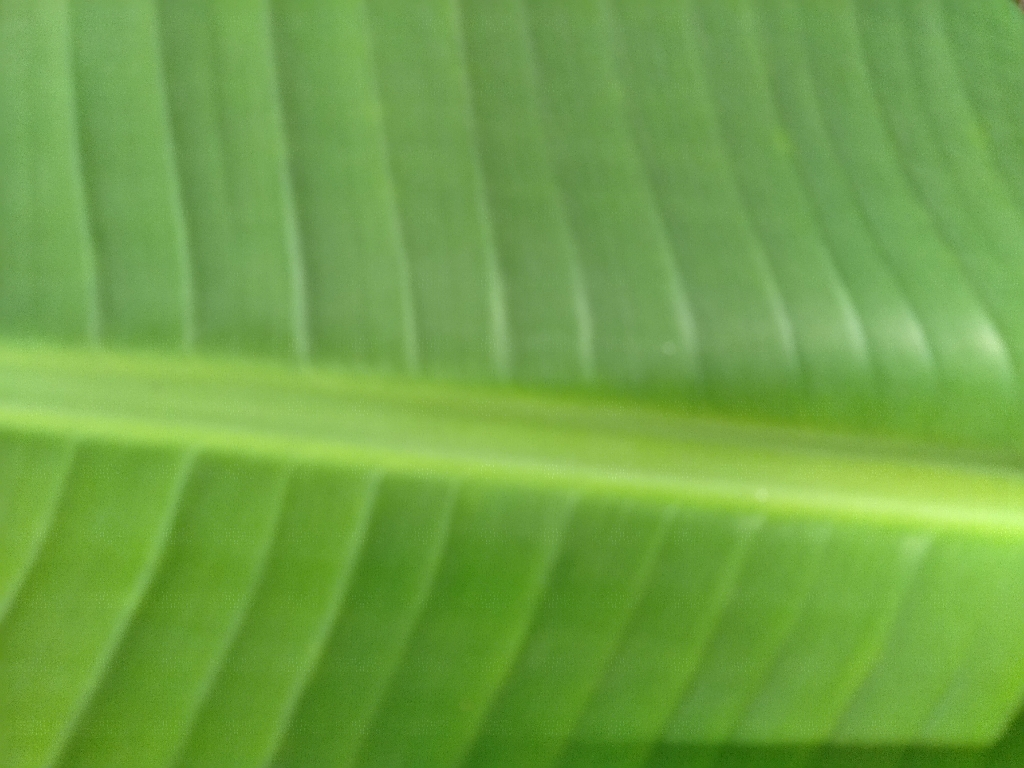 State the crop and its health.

banana, healthy
